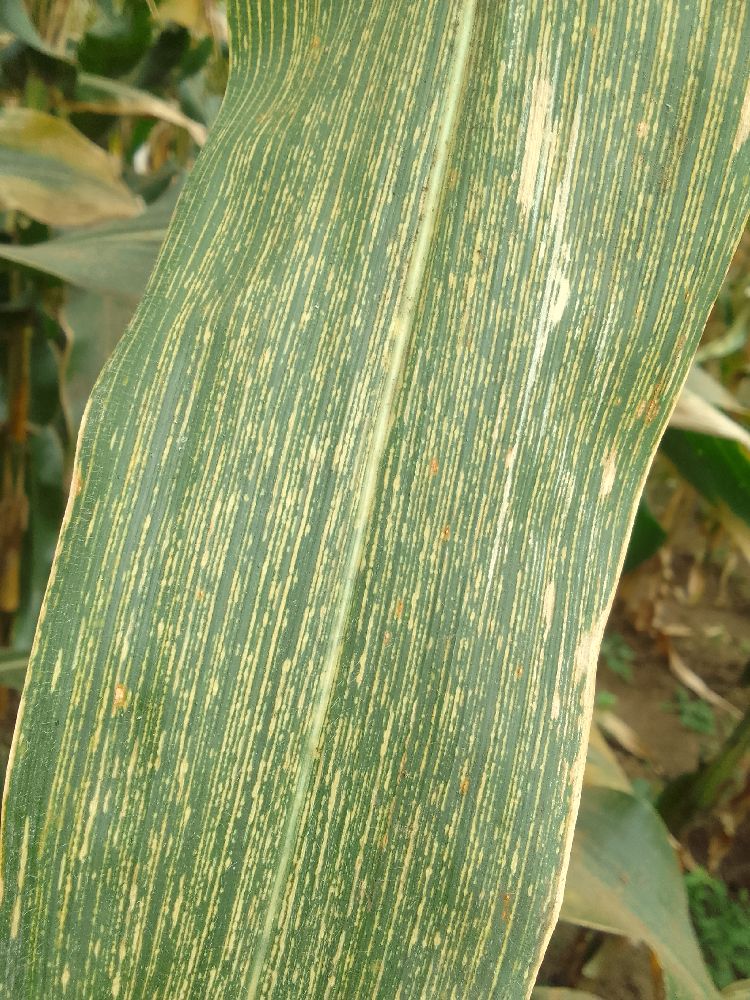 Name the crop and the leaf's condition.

maize, maize streak virus
